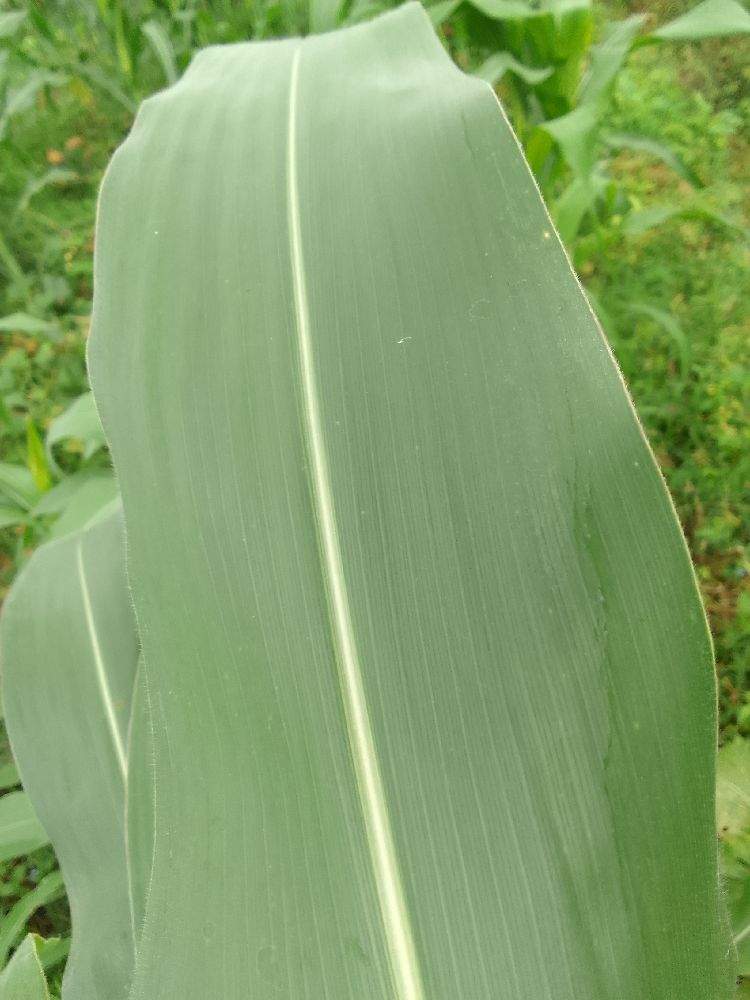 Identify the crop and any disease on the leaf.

maize, healthy
